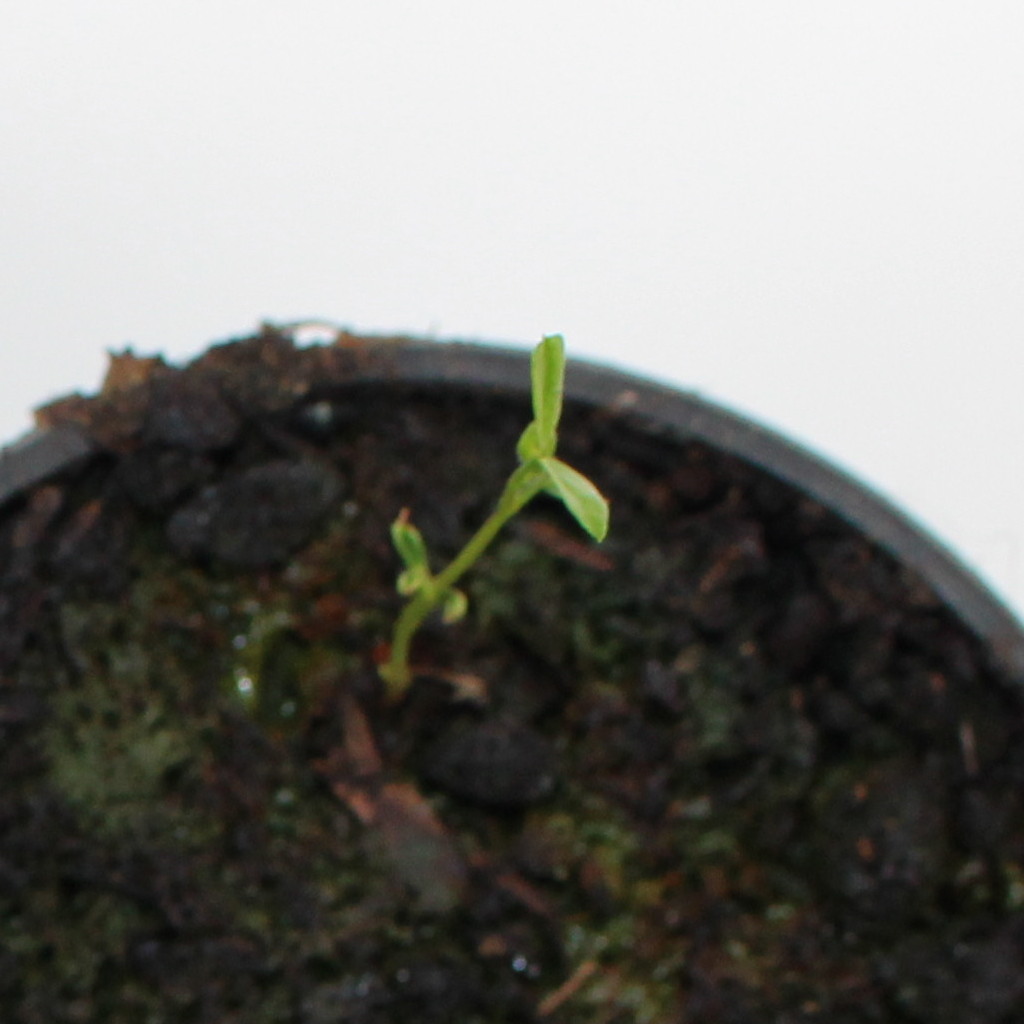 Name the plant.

Vicia sativa
